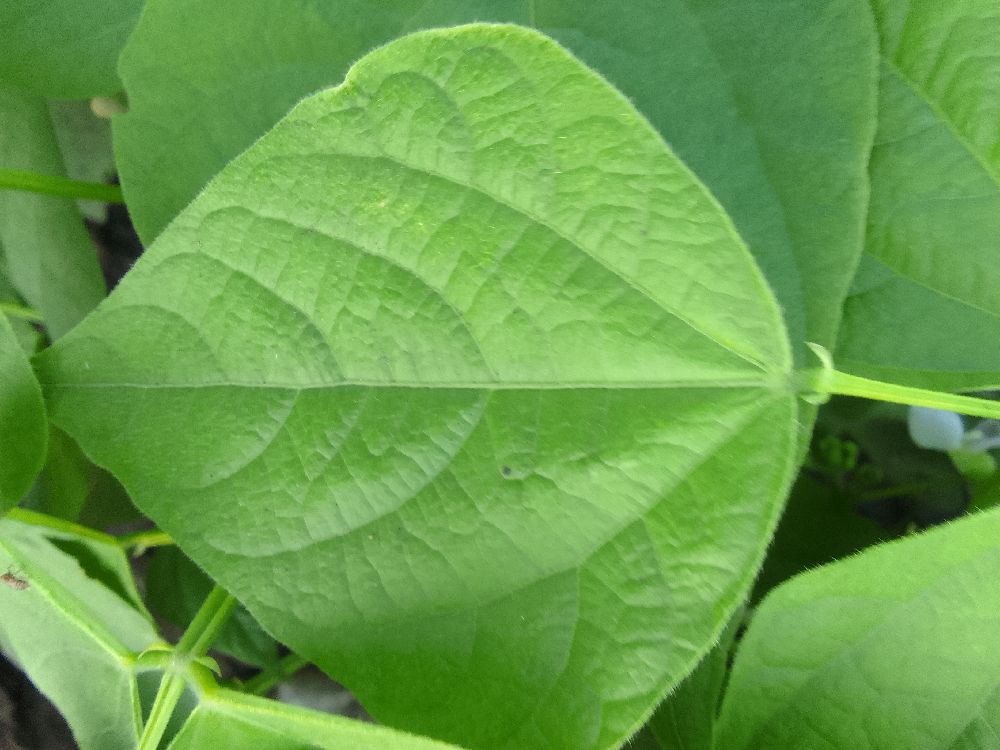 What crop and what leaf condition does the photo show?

common bean, healthy
